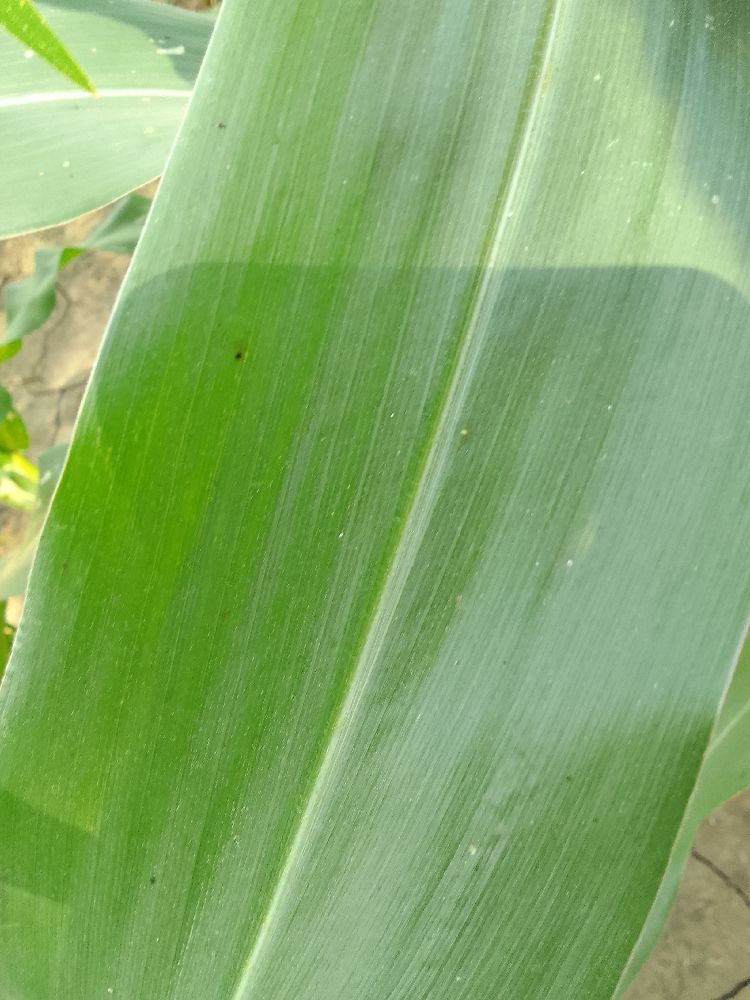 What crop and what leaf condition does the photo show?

maize, healthy
